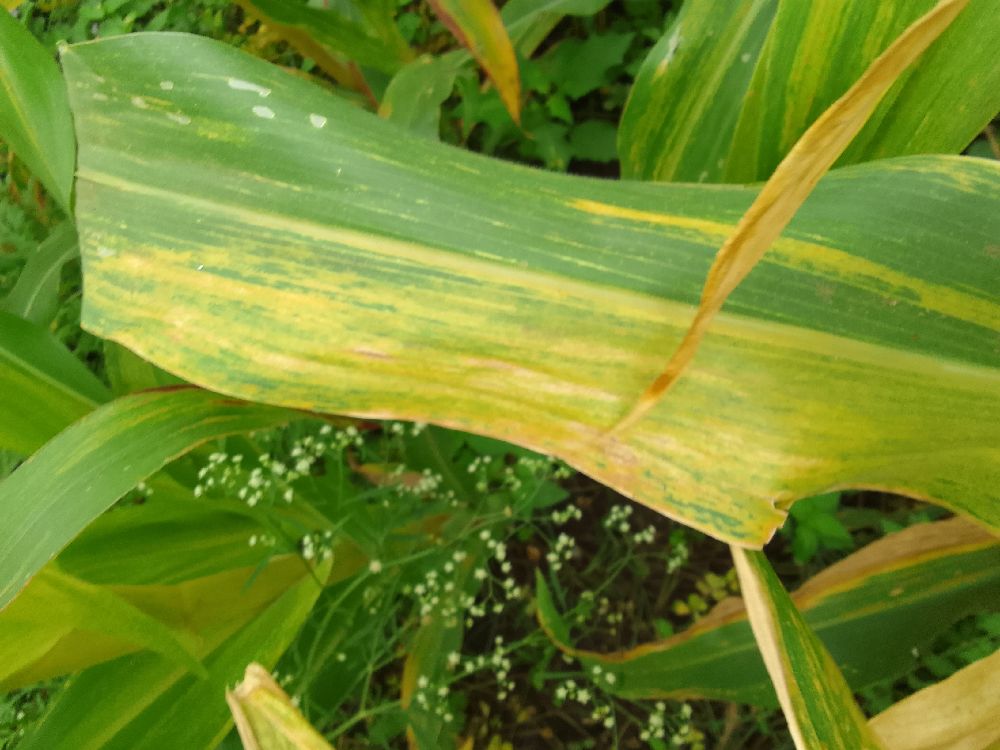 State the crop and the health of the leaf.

maize, maize lethal necrosis
